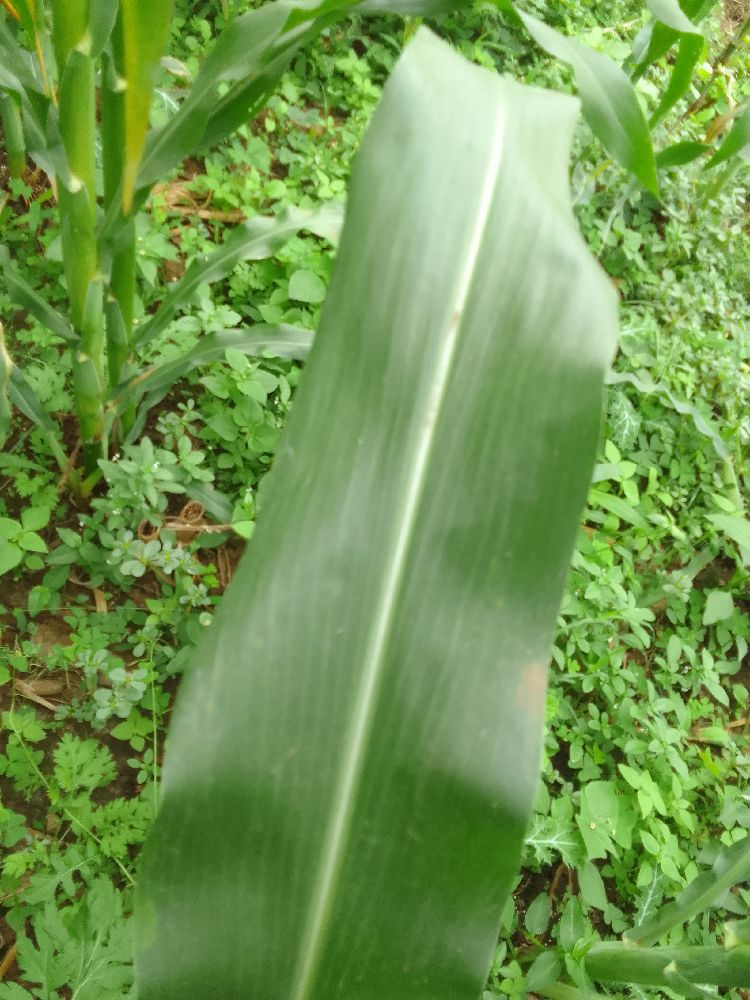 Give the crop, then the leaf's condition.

maize, healthy
